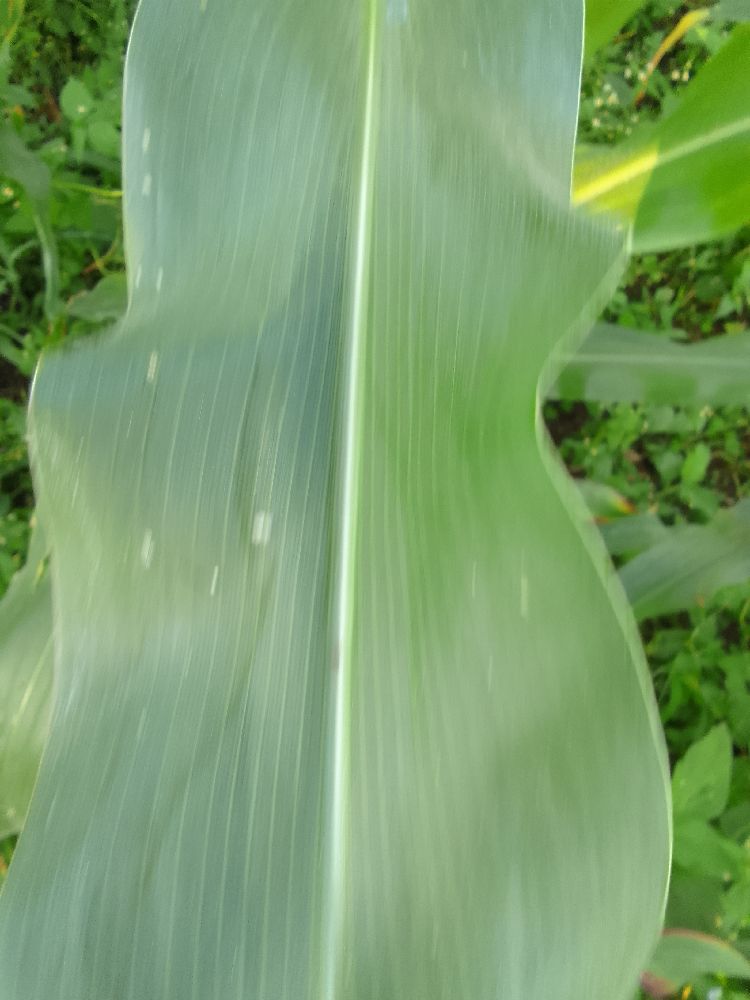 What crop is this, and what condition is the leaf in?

maize, healthy
